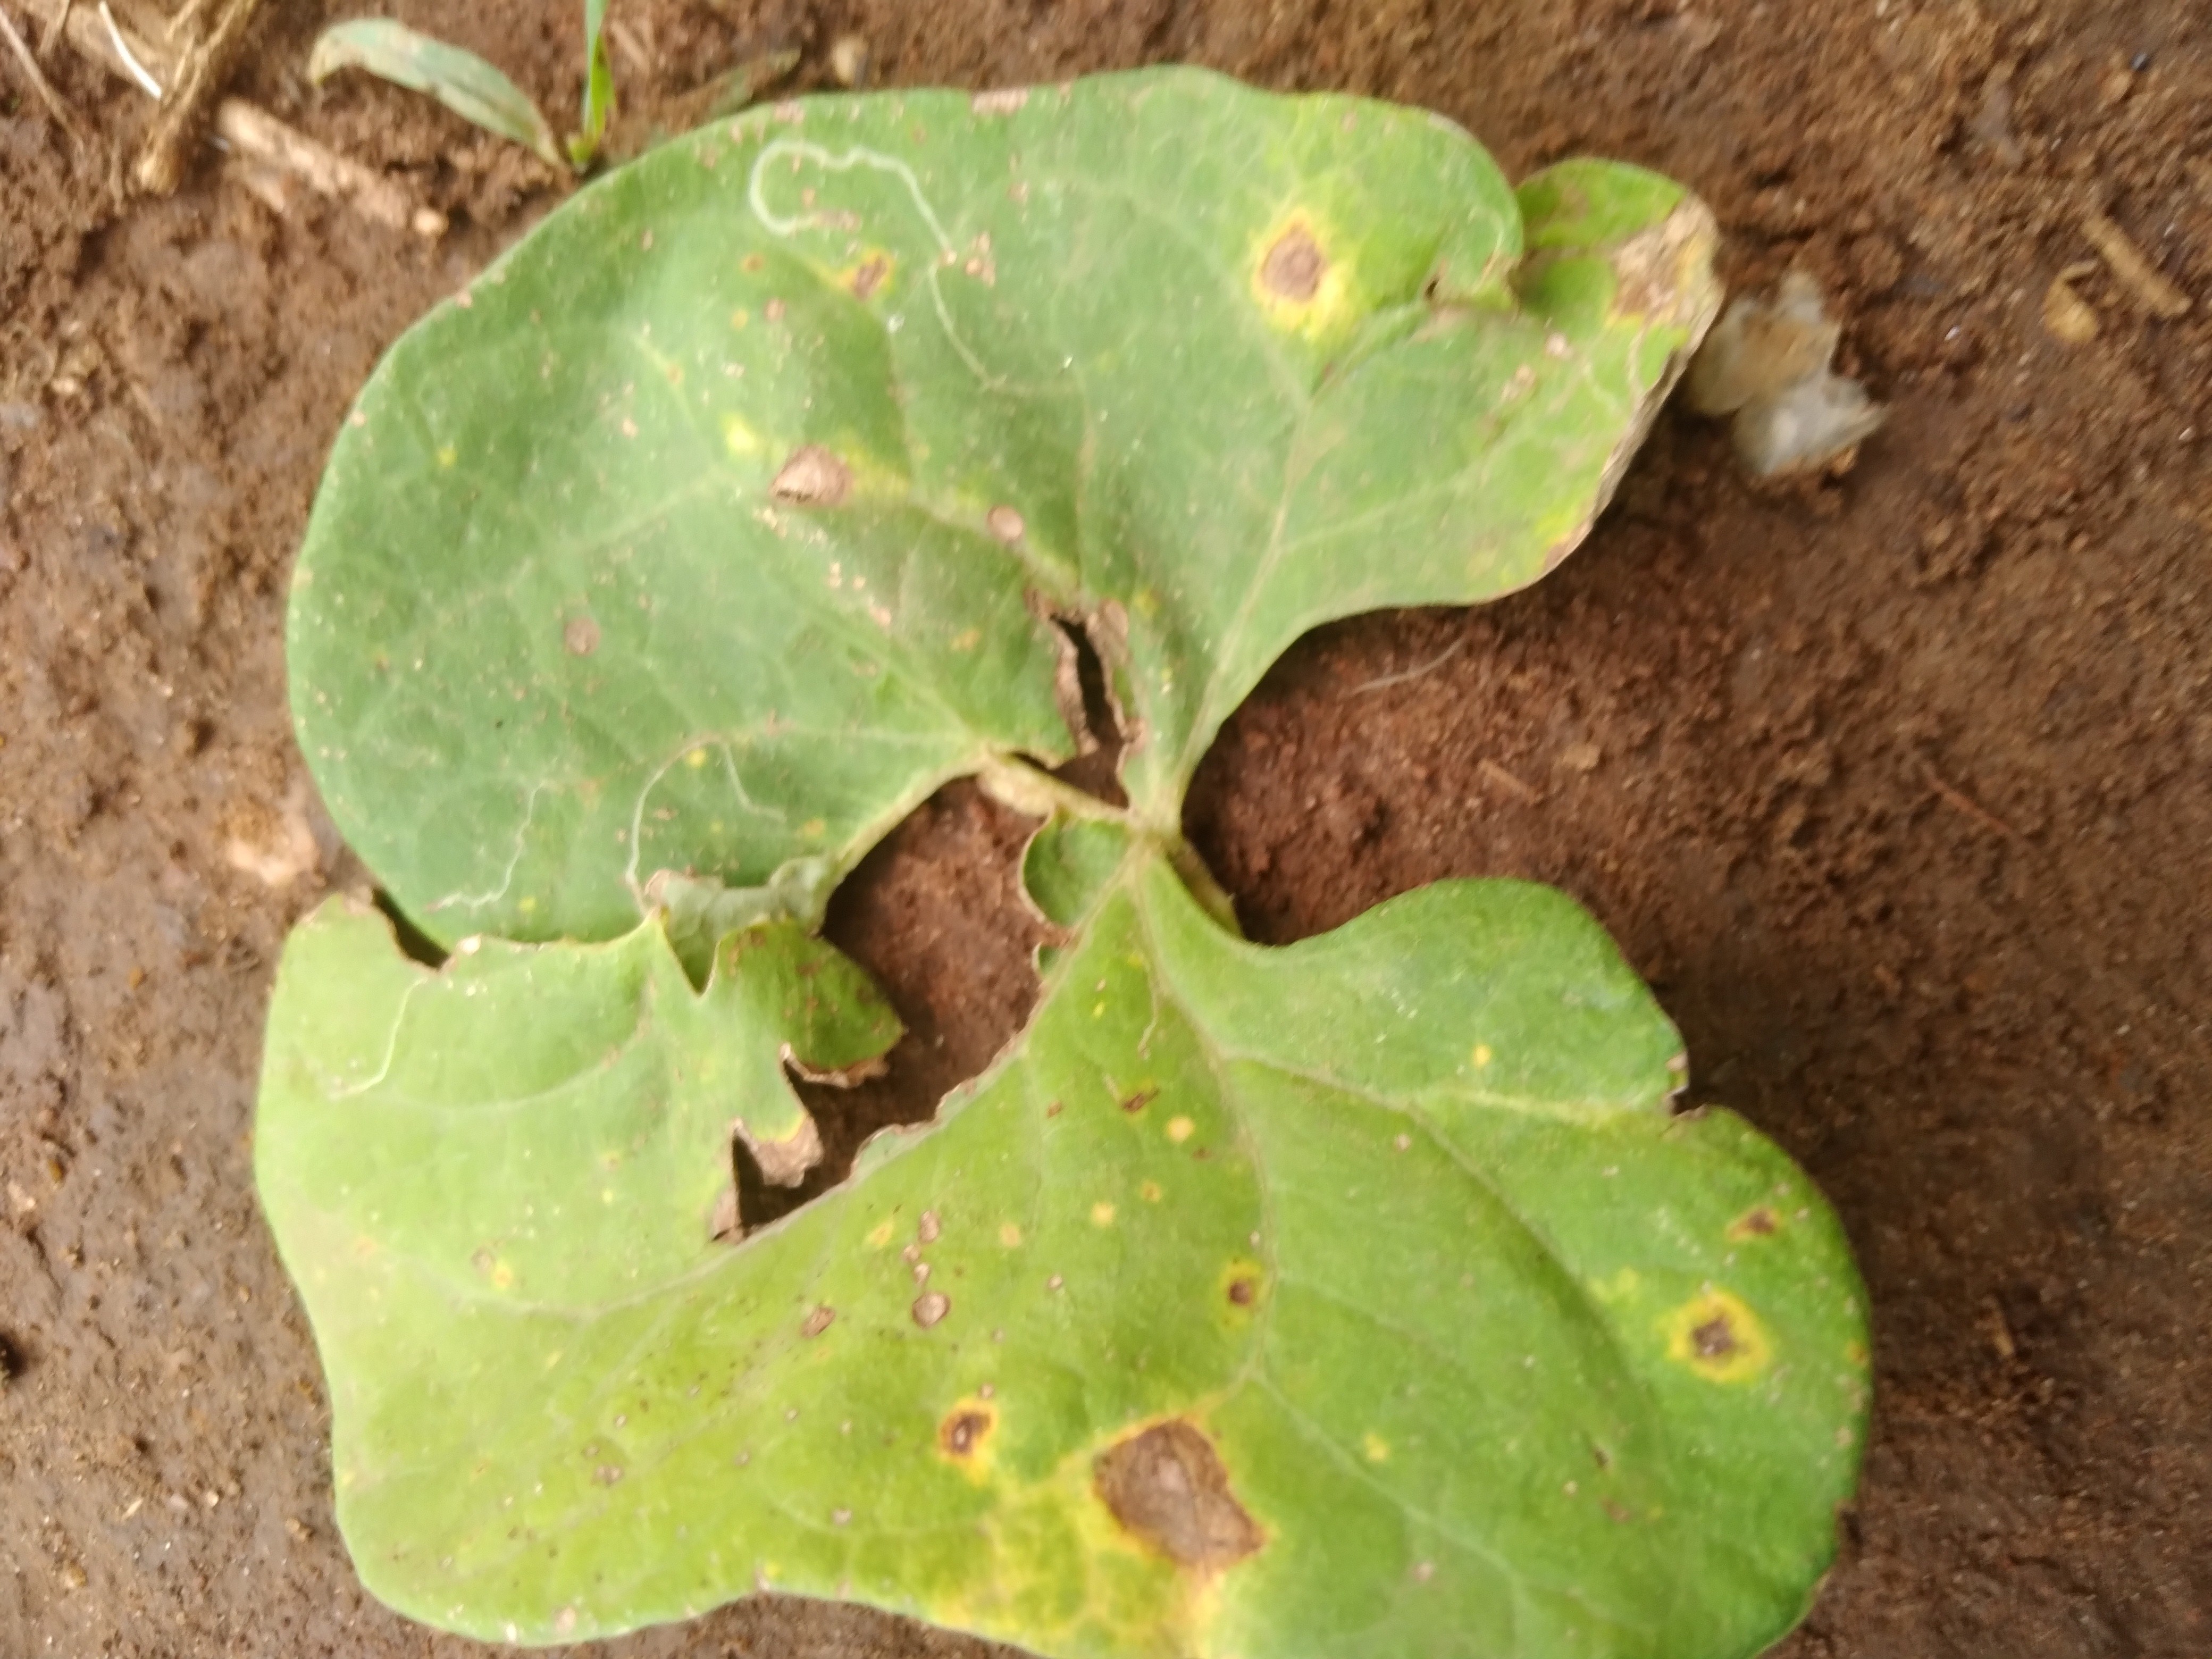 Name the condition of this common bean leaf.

rust
